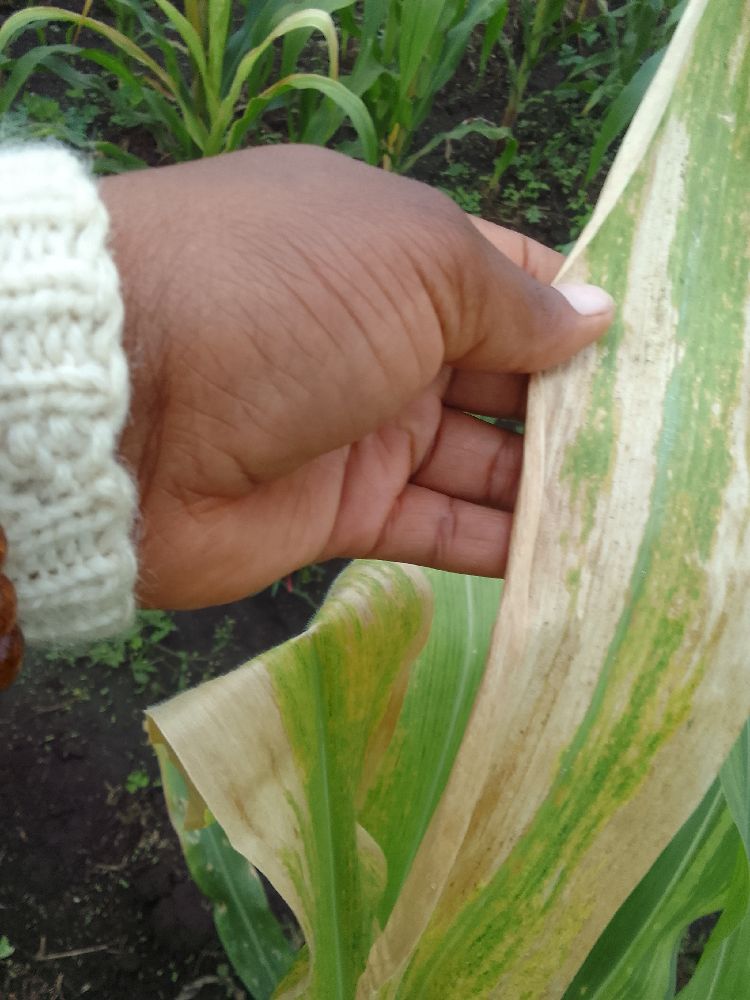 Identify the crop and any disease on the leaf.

maize, maize lethal necrosis
